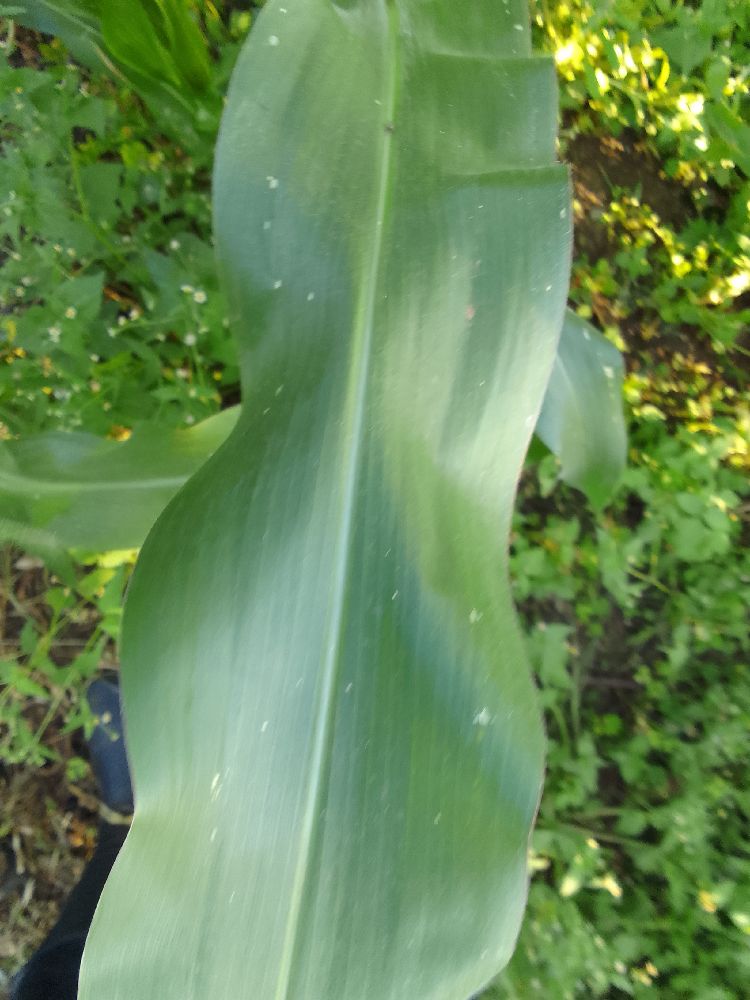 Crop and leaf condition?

maize, healthy
